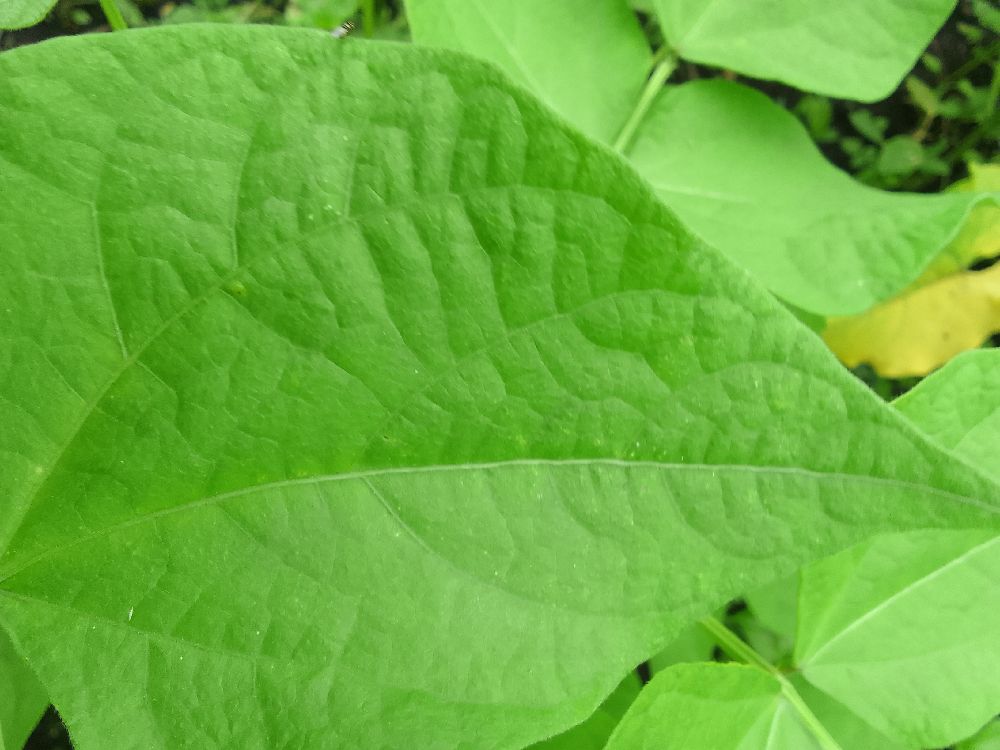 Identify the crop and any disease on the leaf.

common bean, healthy
